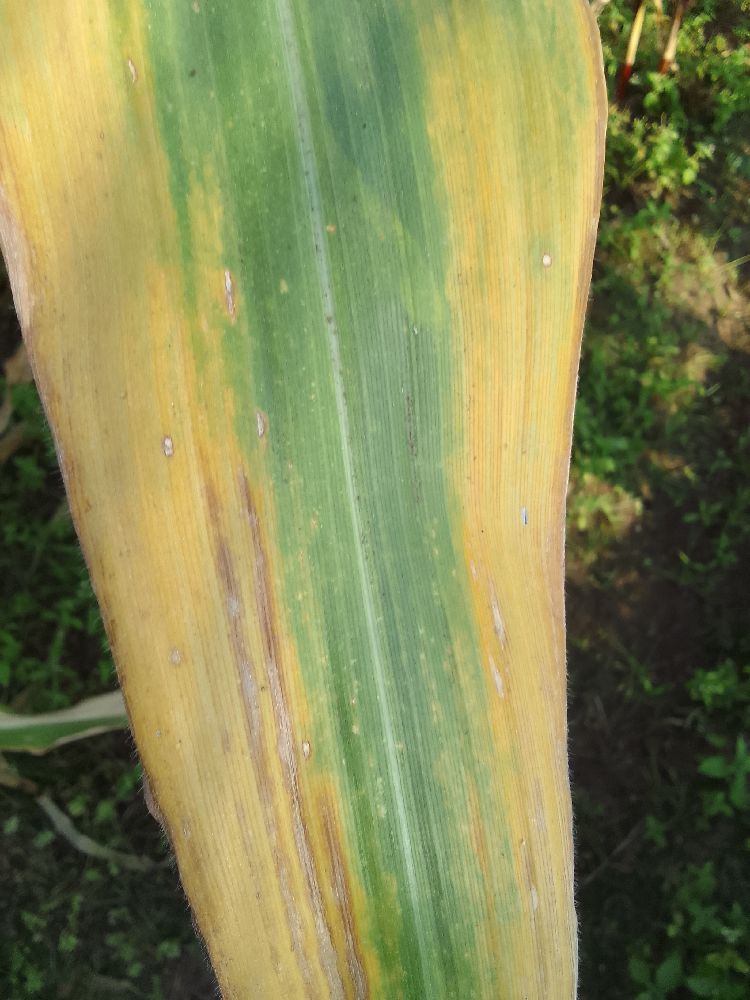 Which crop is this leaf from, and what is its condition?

maize, maize lethal necrosis
